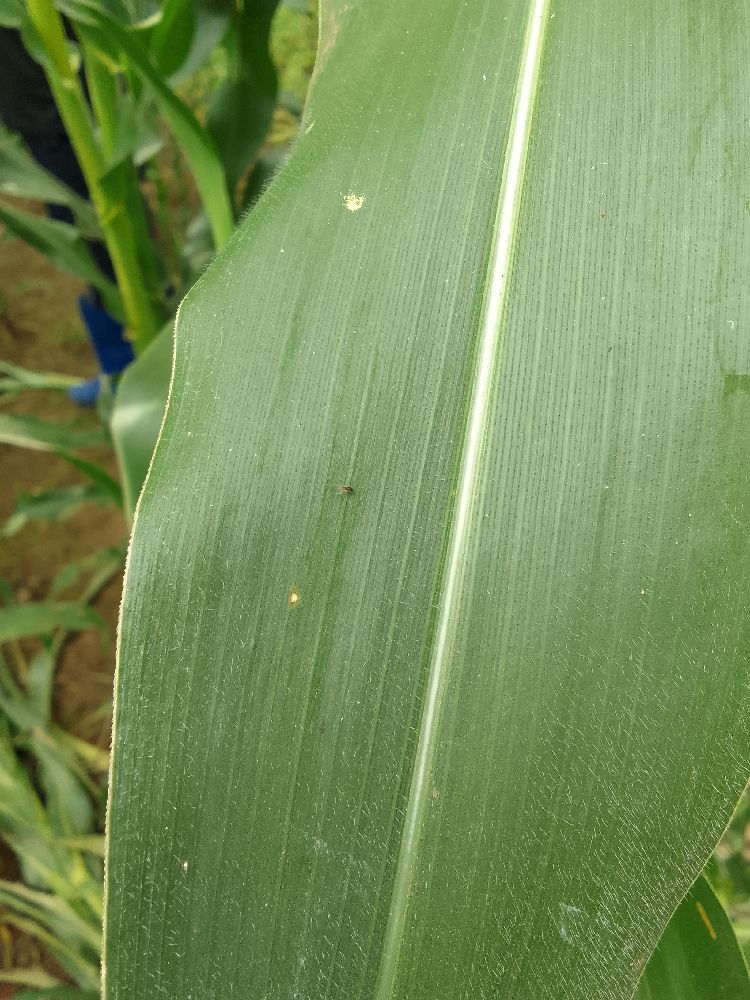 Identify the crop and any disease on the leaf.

maize, healthy
